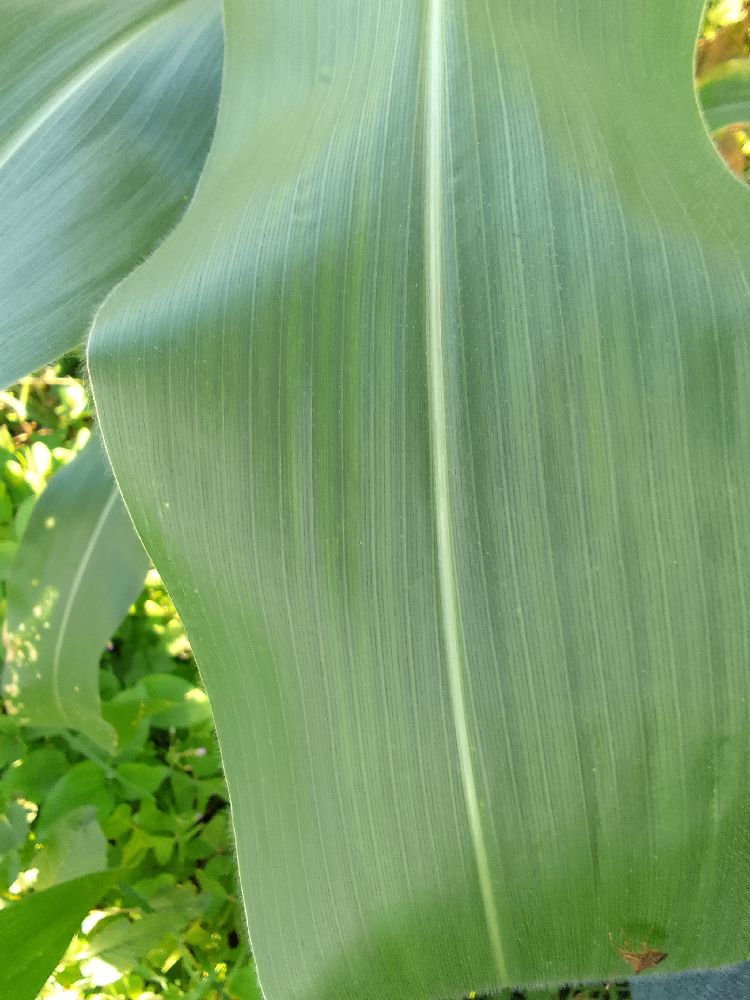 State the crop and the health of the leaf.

maize, healthy
